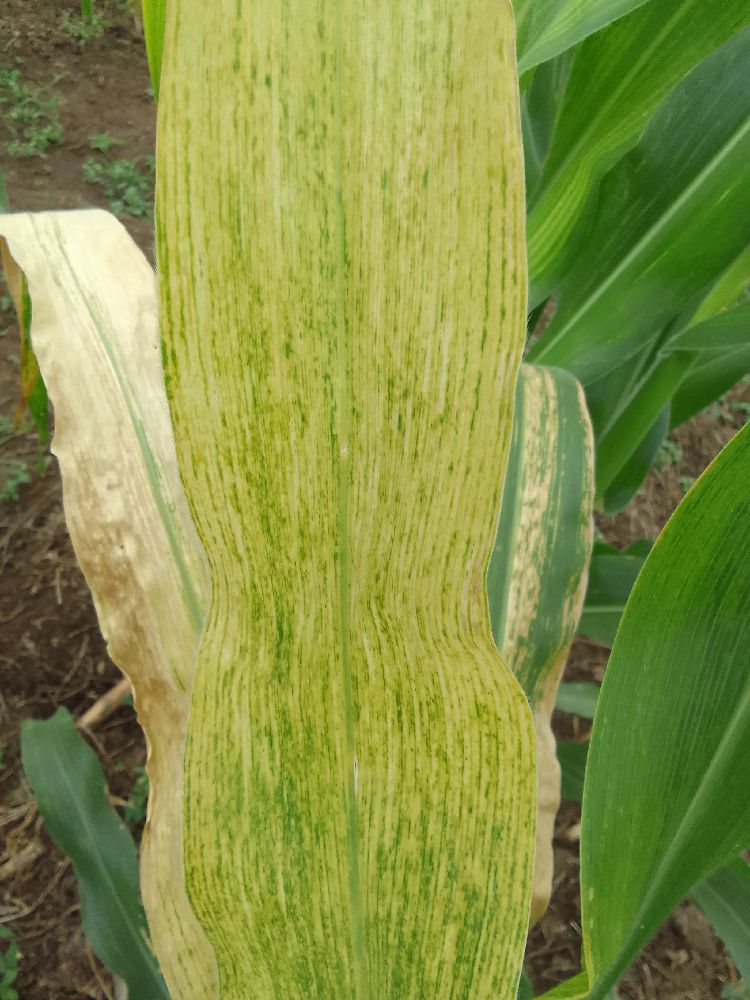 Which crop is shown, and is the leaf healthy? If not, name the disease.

maize, maize lethal necrosis
